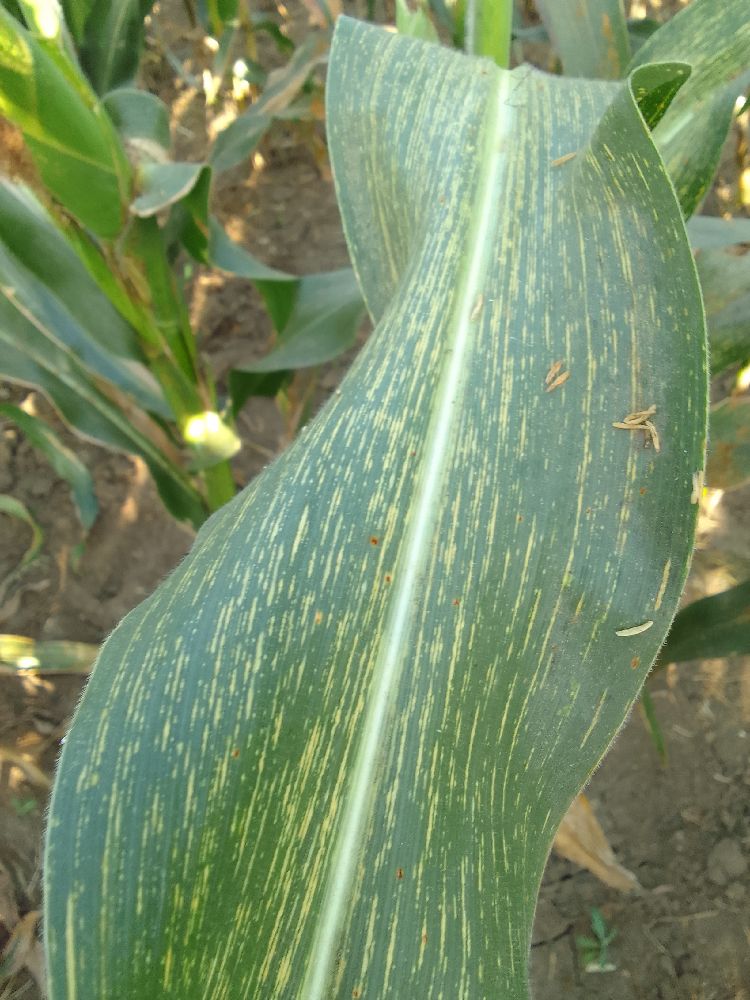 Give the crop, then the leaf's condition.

maize, maize streak virus
